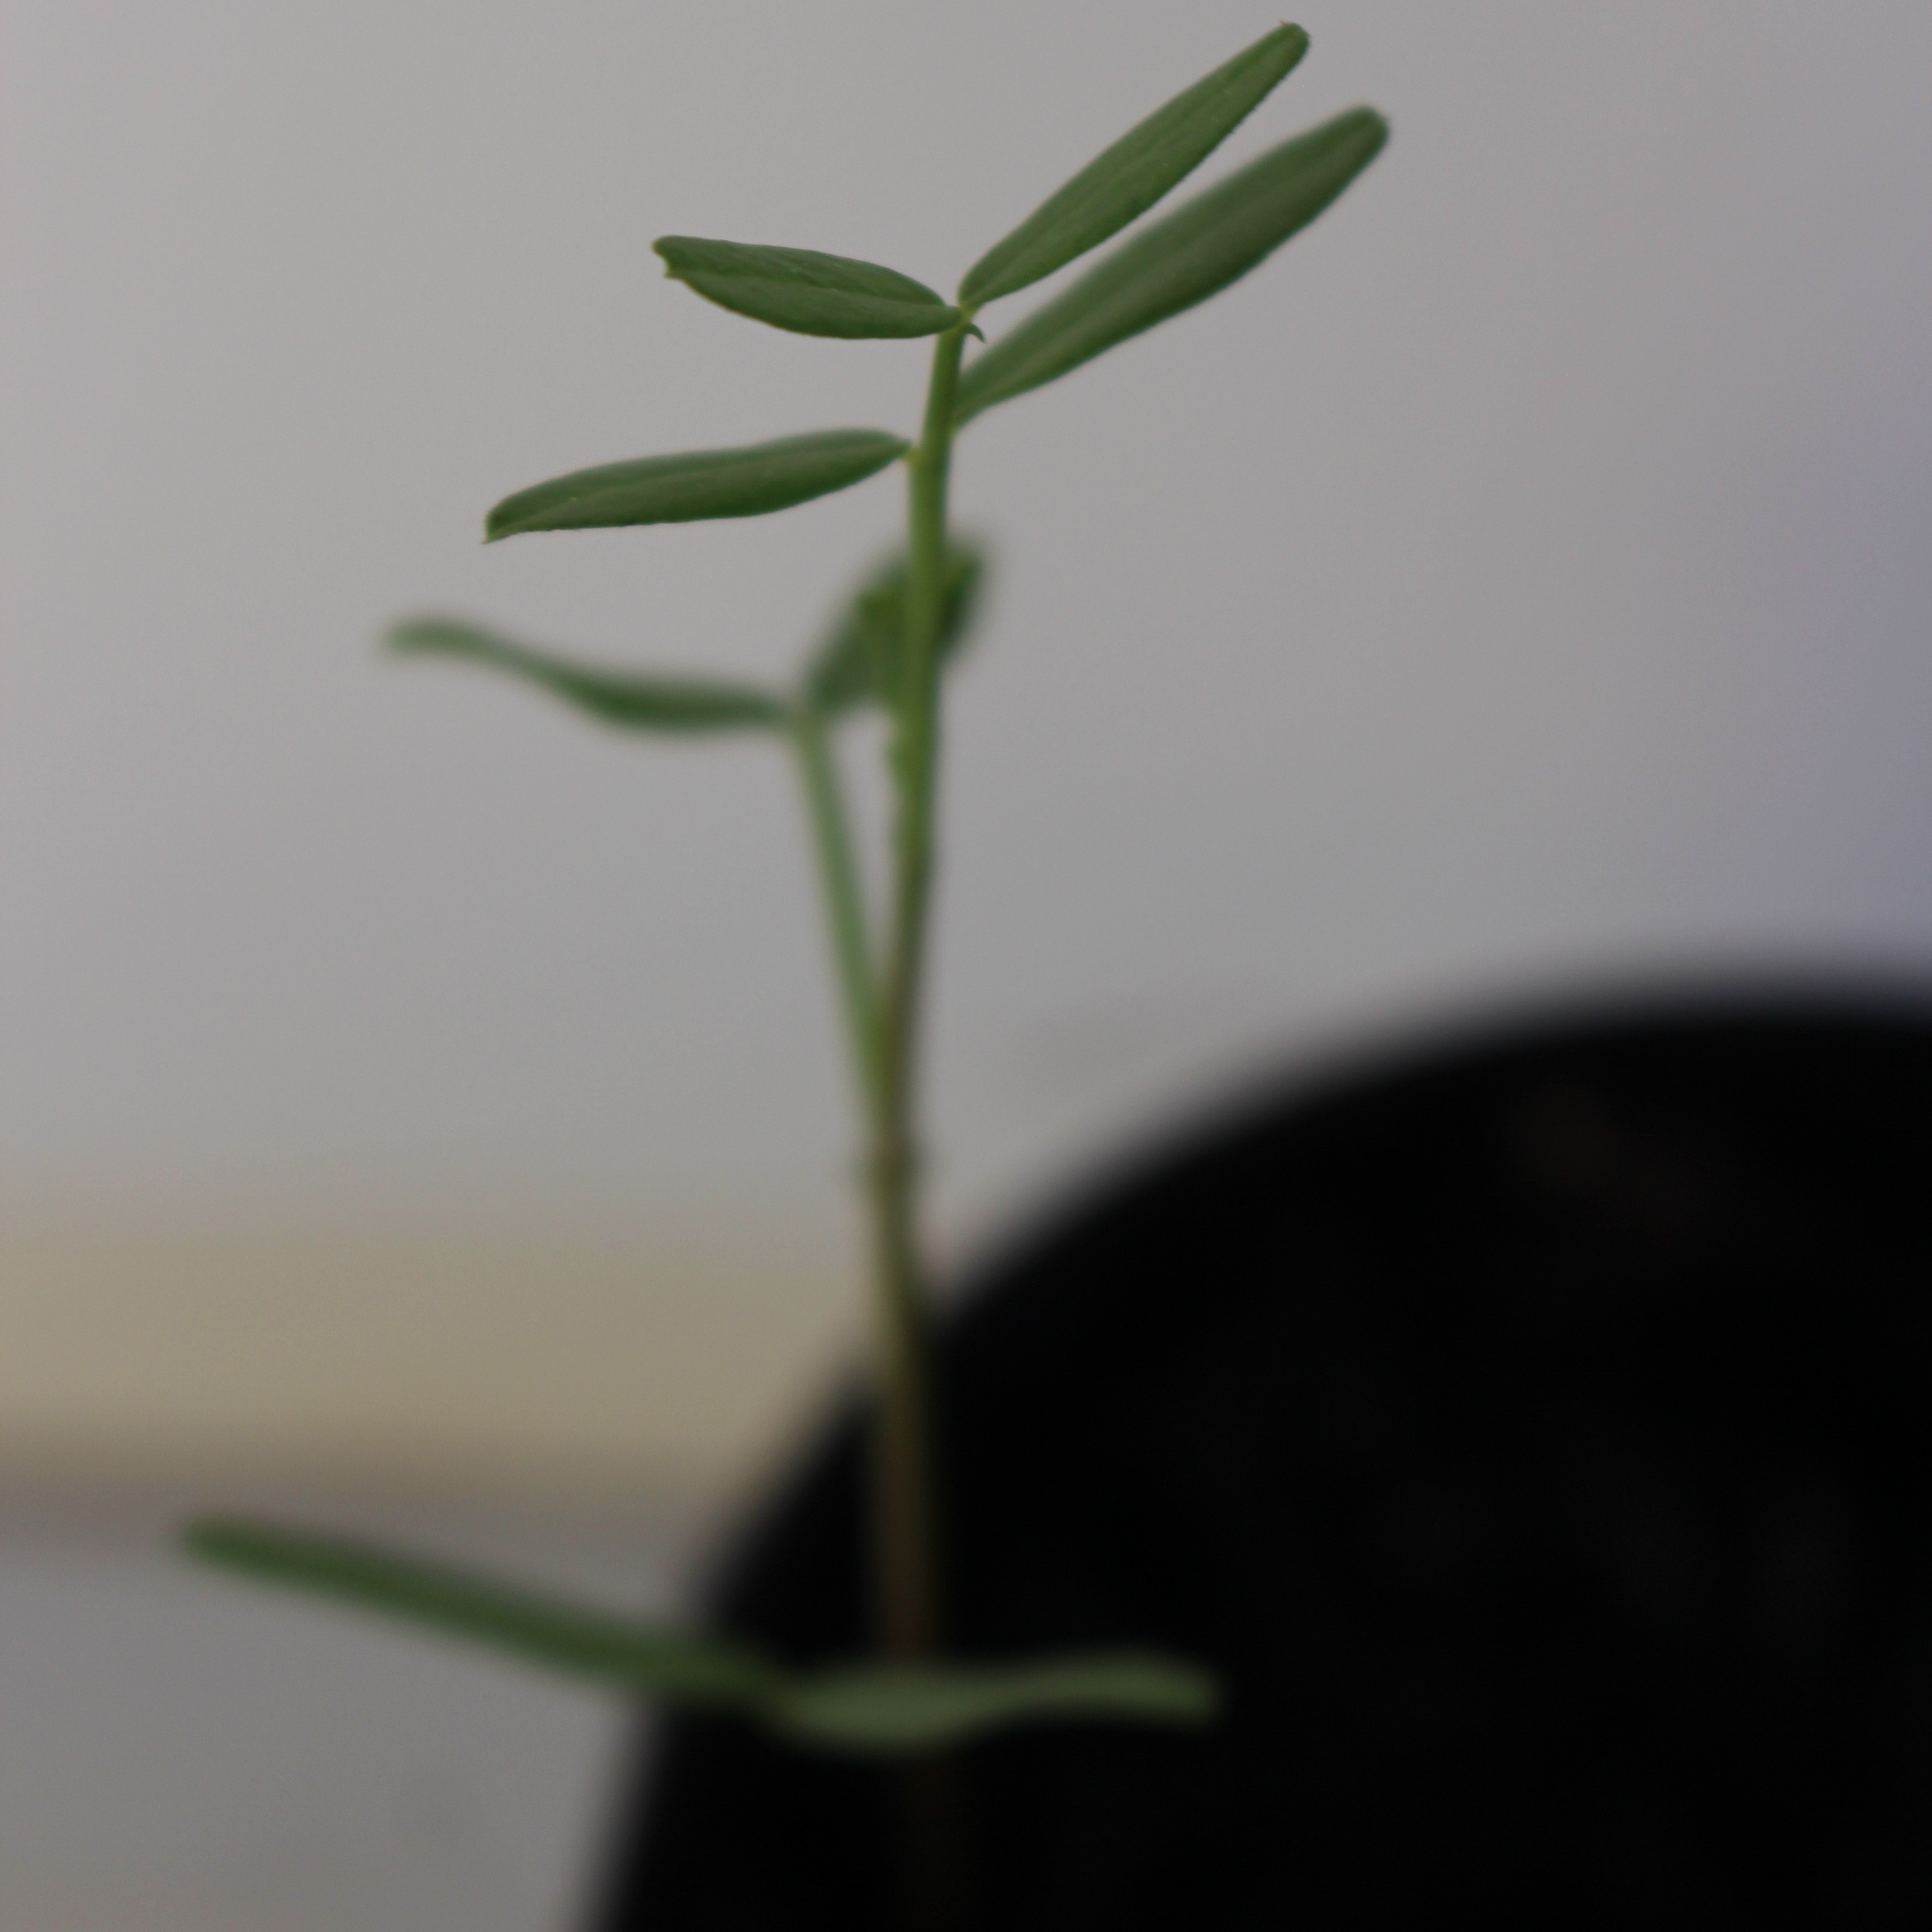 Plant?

Vicia sativa
